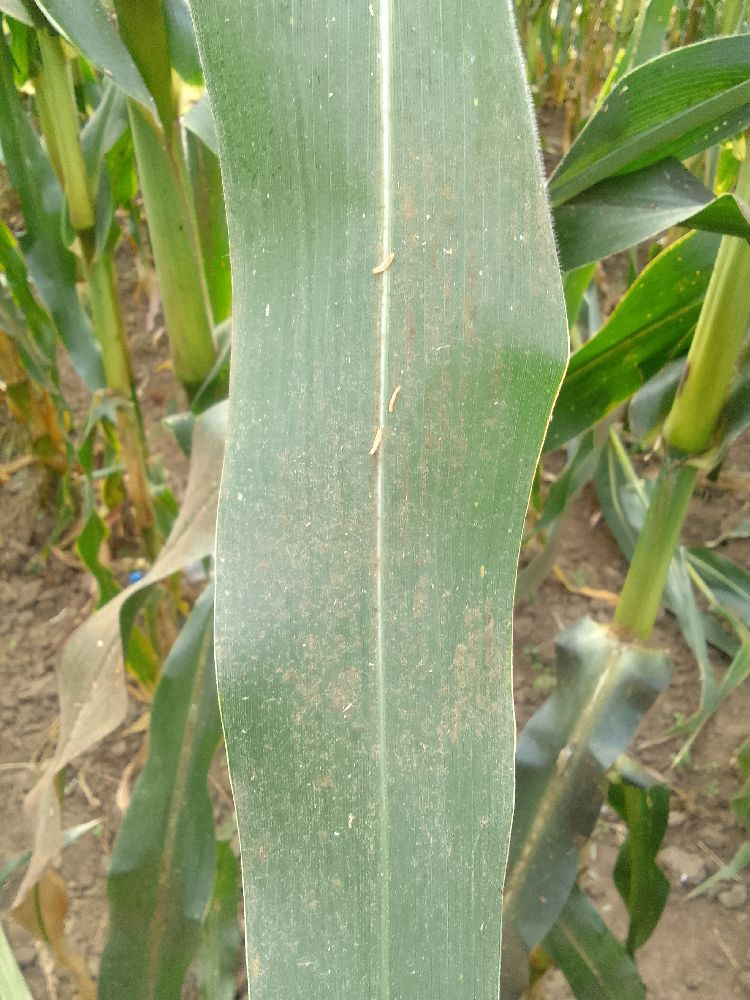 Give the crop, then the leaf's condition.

maize, healthy
